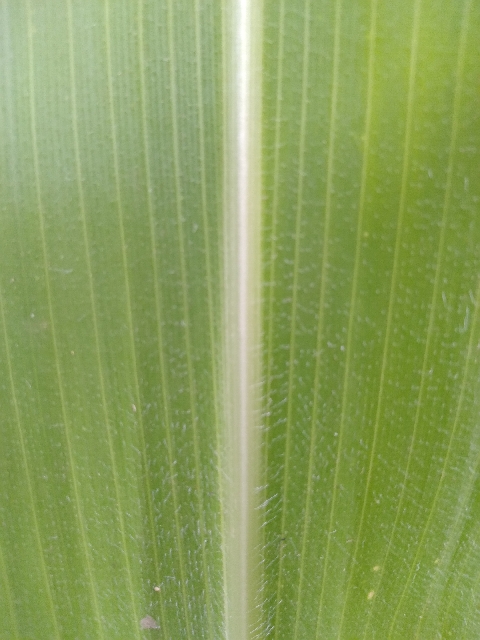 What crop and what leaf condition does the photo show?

maize, healthy
